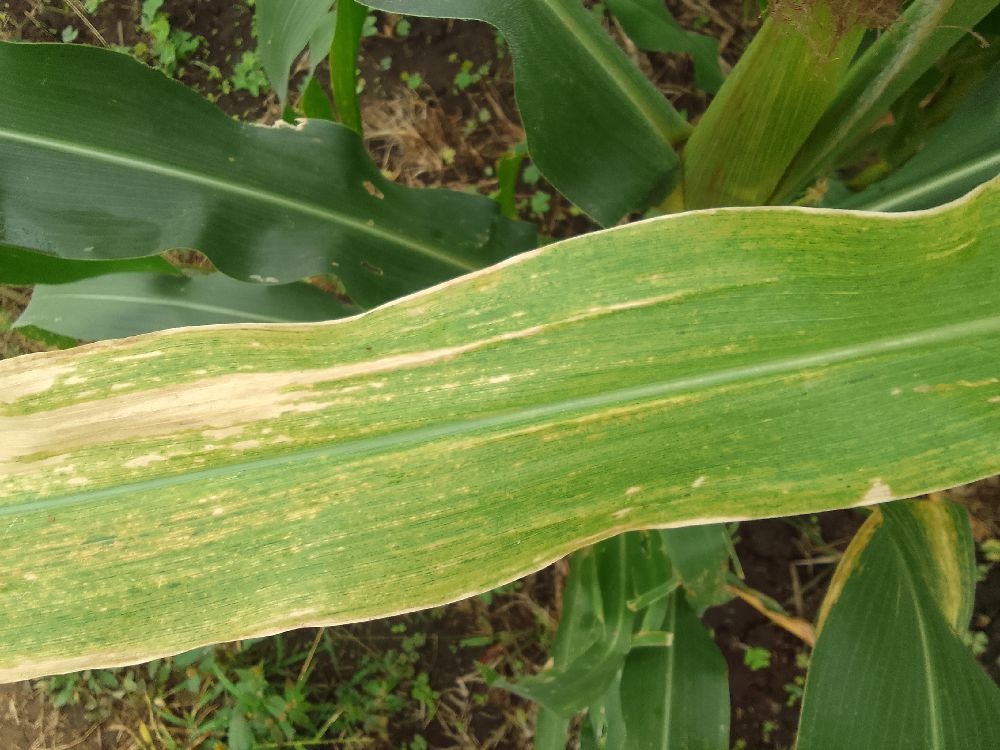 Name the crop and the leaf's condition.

maize, maize lethal necrosis
